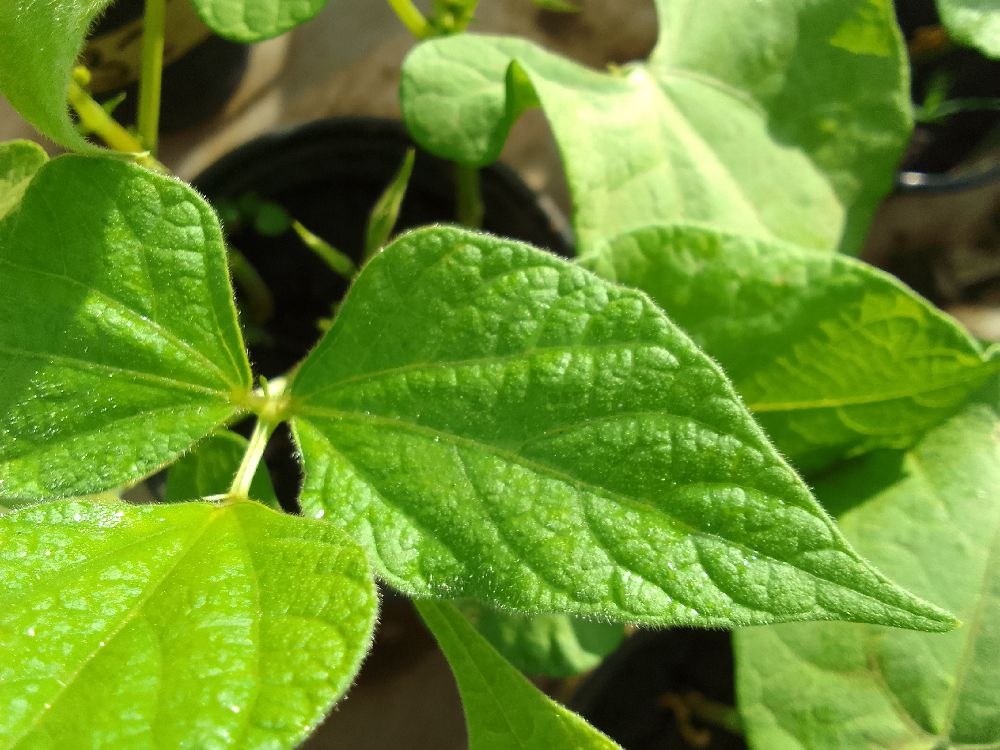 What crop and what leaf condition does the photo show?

common bean, healthy
